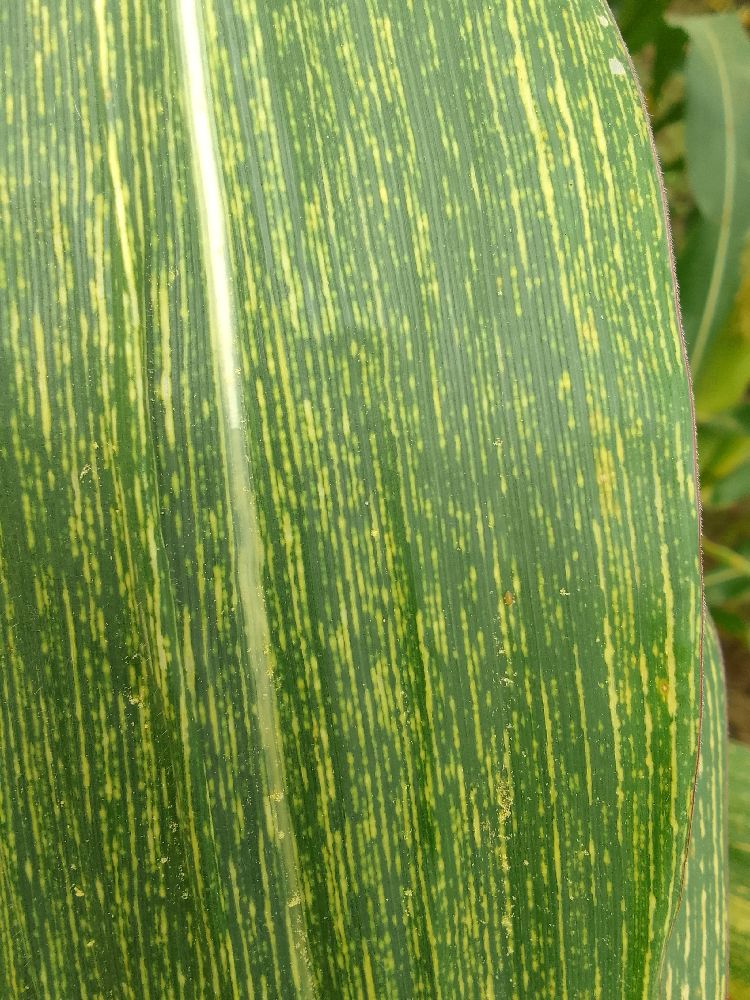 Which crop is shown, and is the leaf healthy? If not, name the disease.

maize, maize streak virus
